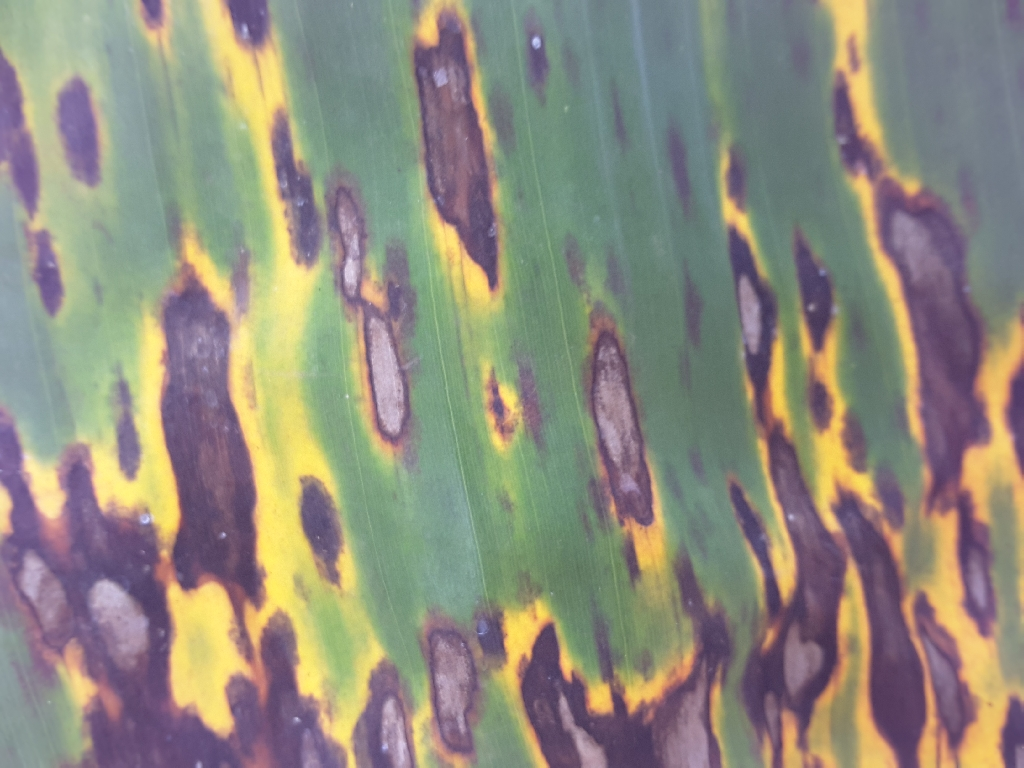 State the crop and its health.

banana, black sigatoka
